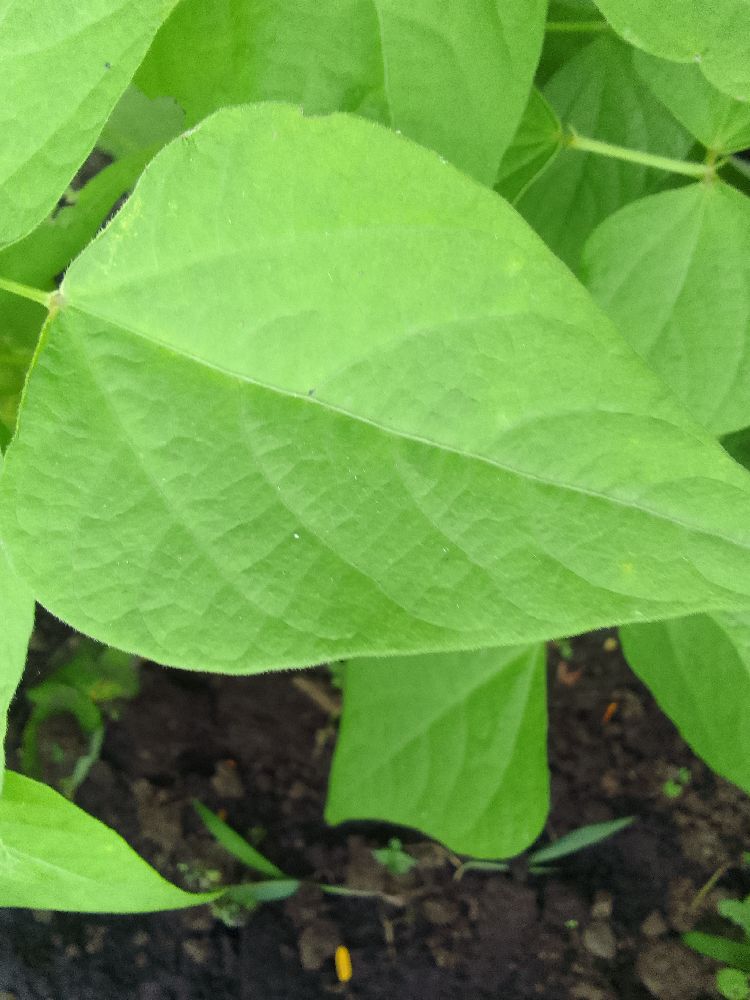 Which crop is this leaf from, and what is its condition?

common bean, healthy
